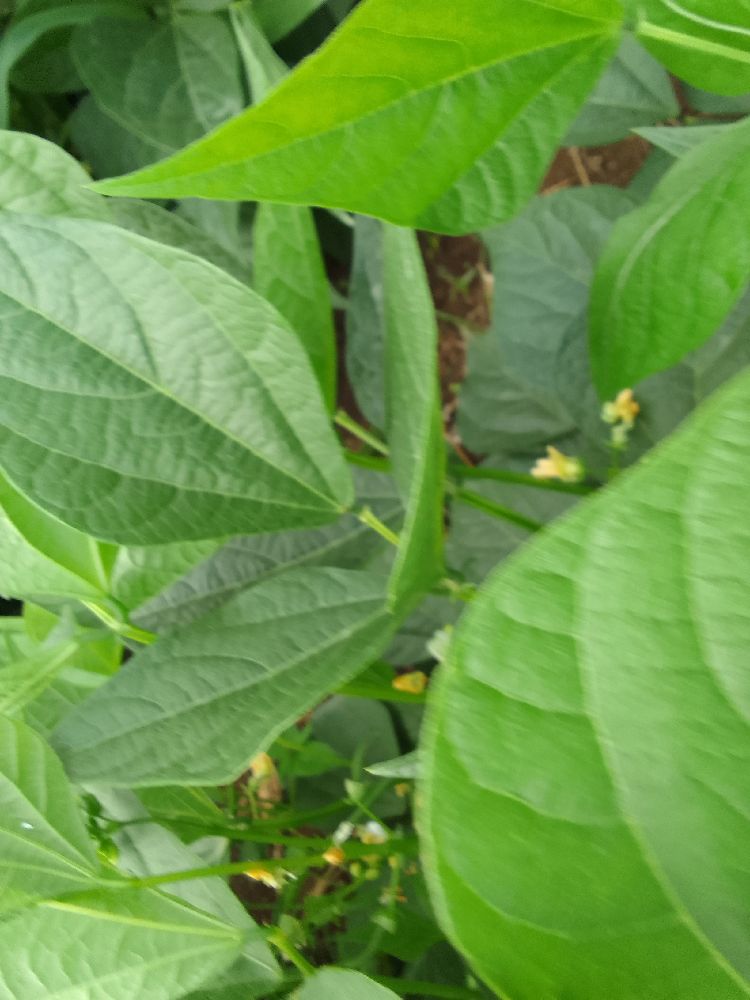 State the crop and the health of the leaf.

common bean, healthy
